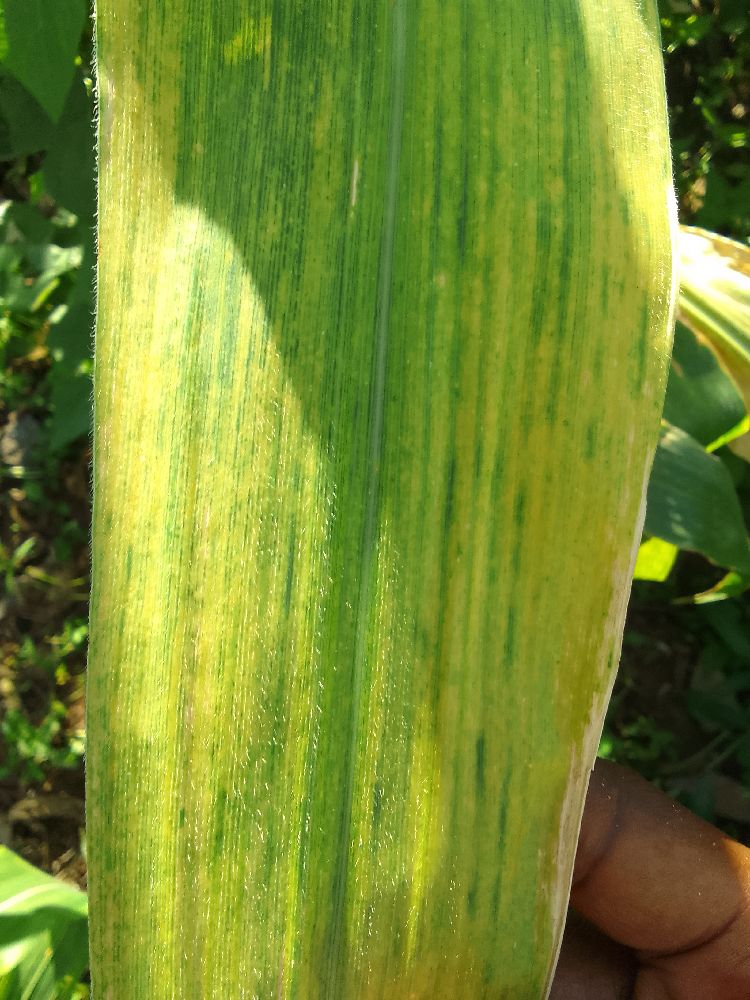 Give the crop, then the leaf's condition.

maize, maize lethal necrosis
